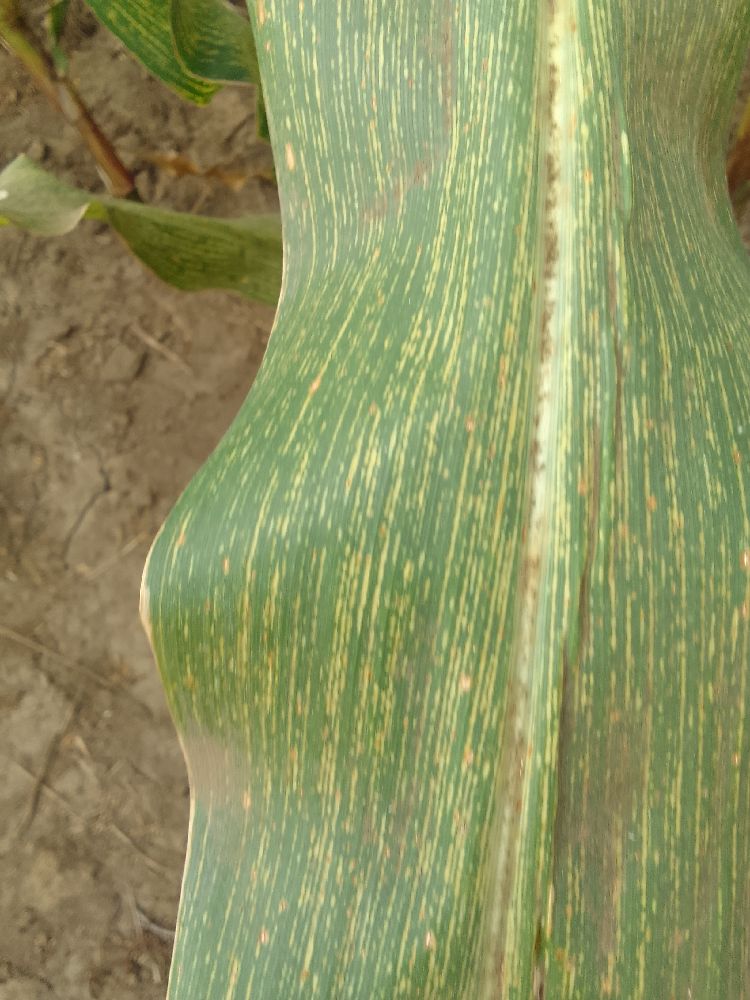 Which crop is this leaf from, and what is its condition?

maize, maize streak virus
